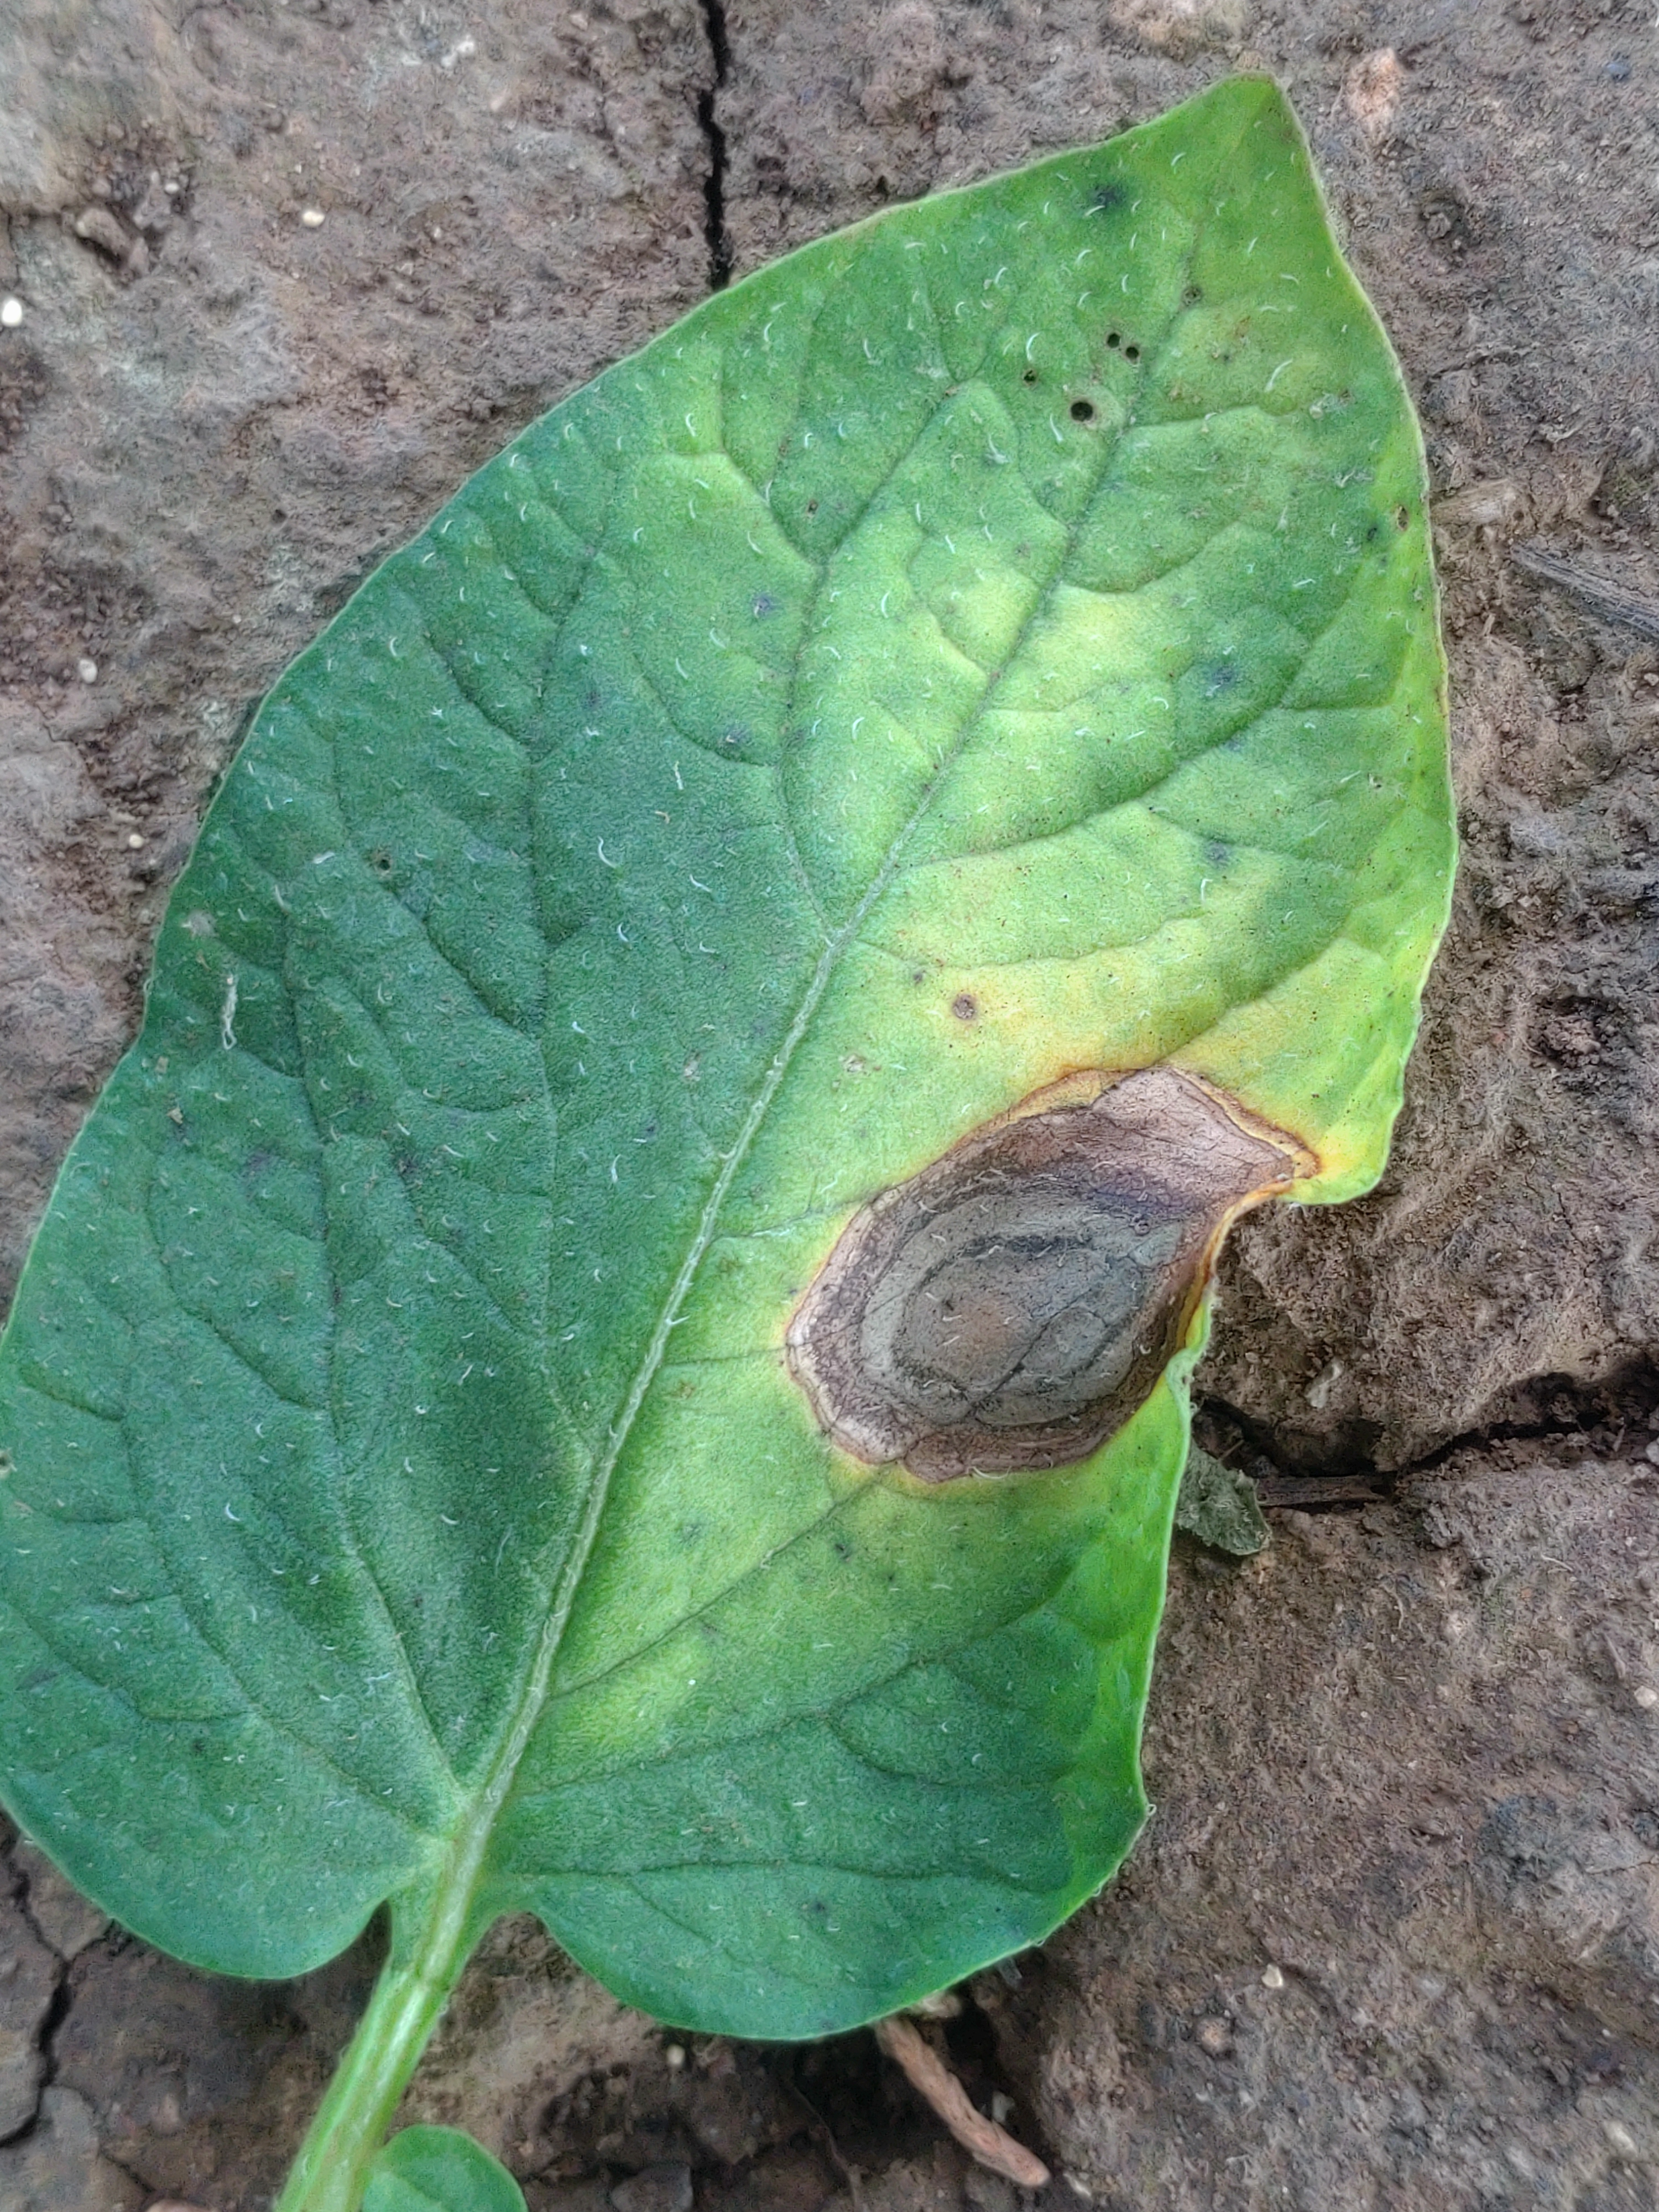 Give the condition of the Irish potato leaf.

early blight
